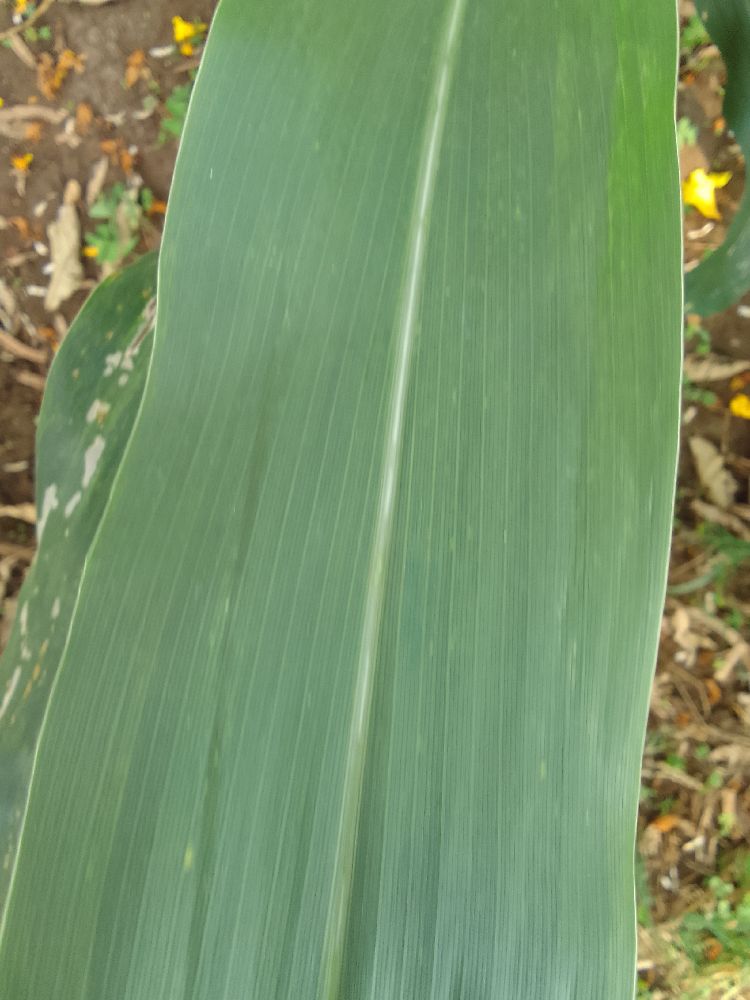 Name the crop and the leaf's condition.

maize, healthy
